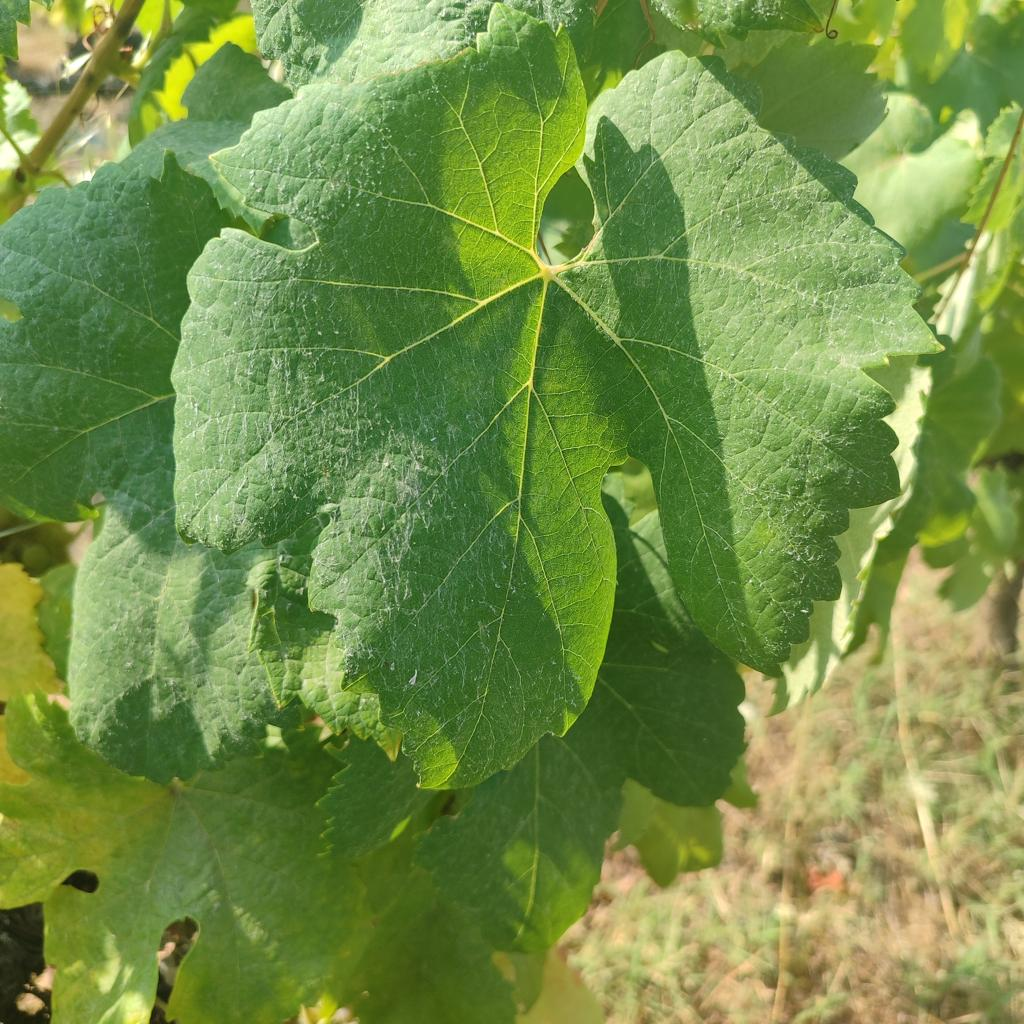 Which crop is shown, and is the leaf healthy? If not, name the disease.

grapevine, healthy
